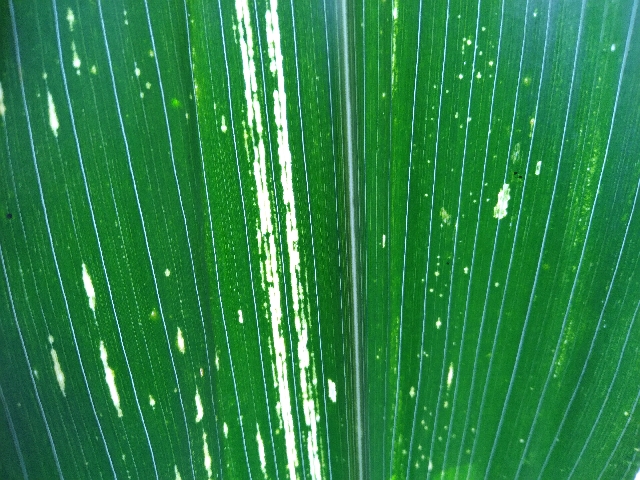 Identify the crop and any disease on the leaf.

maize, maize streak virus
